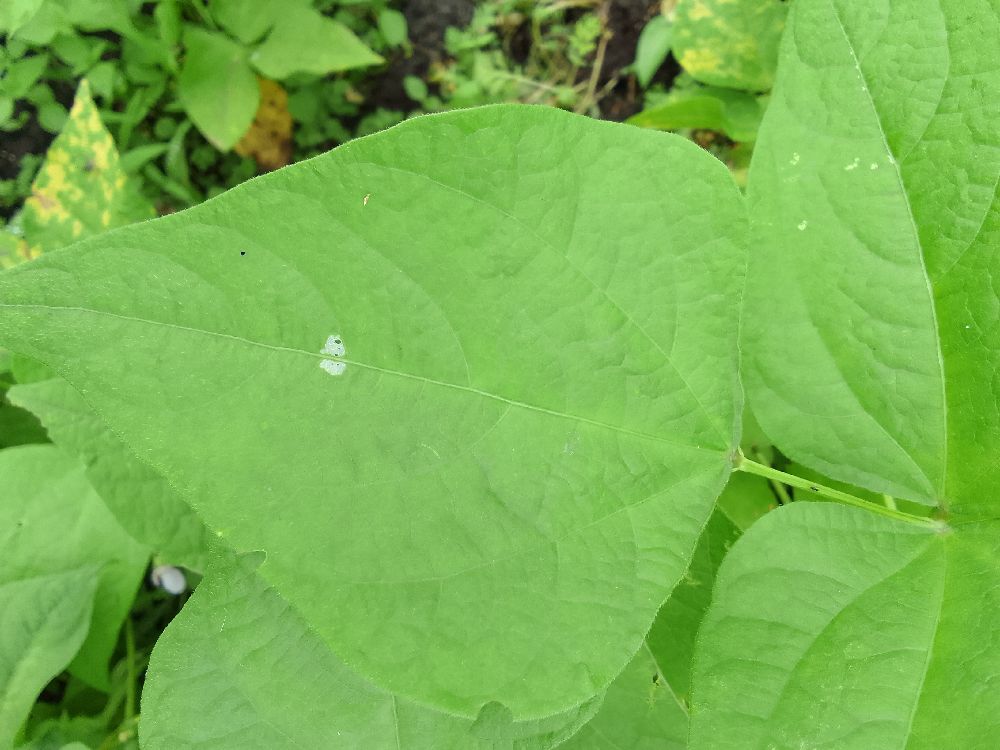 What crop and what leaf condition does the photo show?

common bean, healthy
